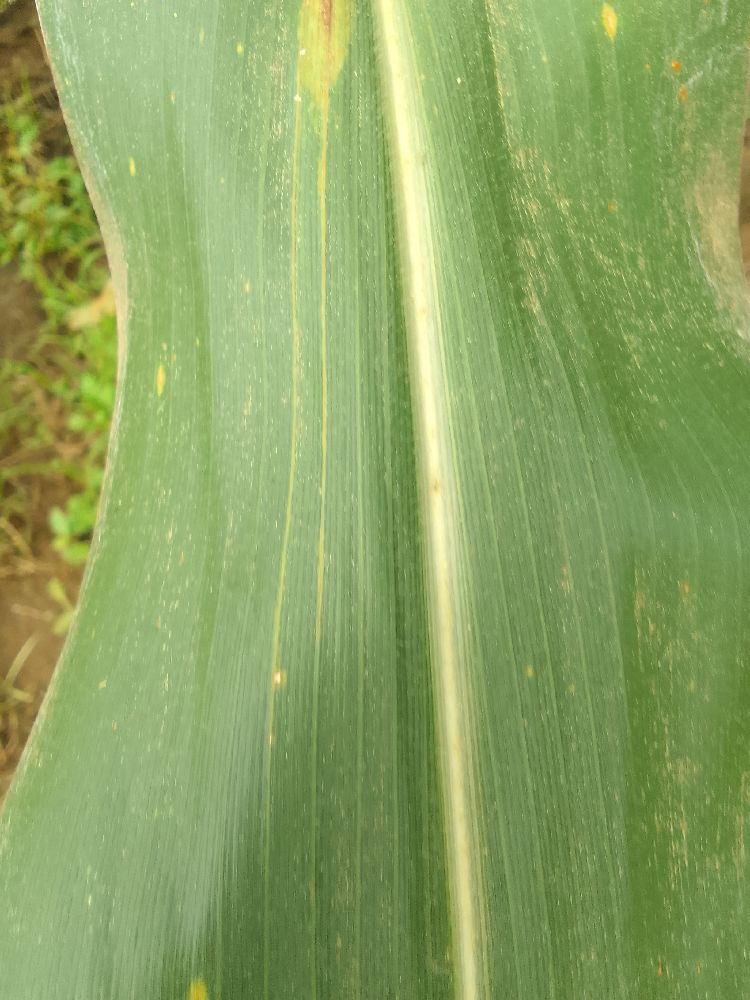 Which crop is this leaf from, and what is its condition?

maize, healthy
